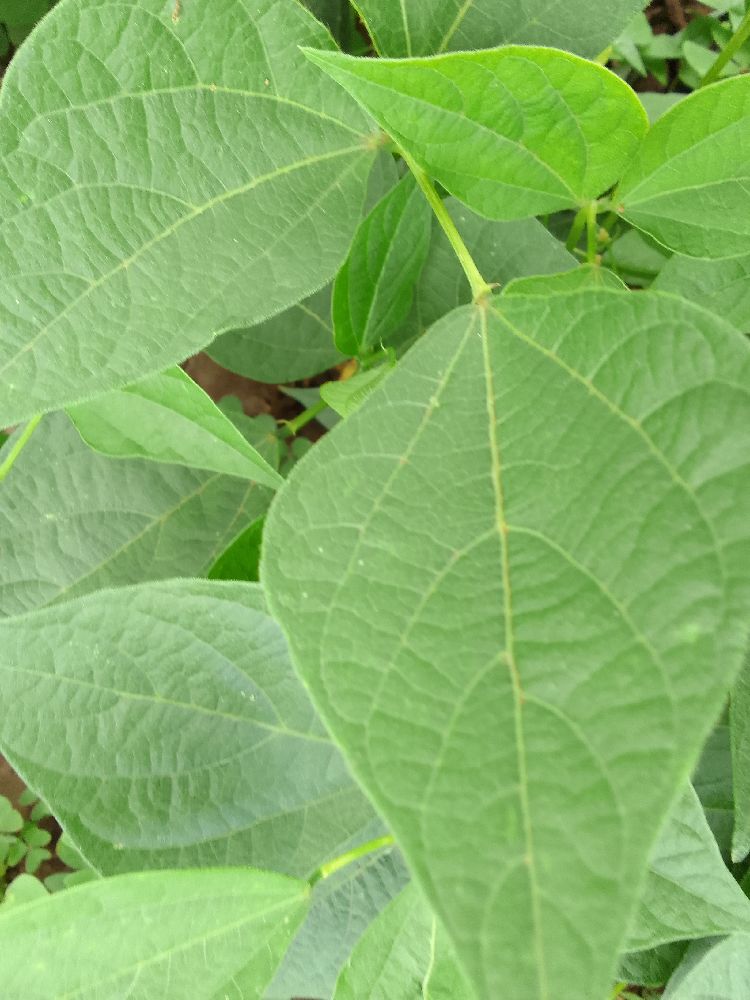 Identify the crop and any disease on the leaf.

common bean, healthy
